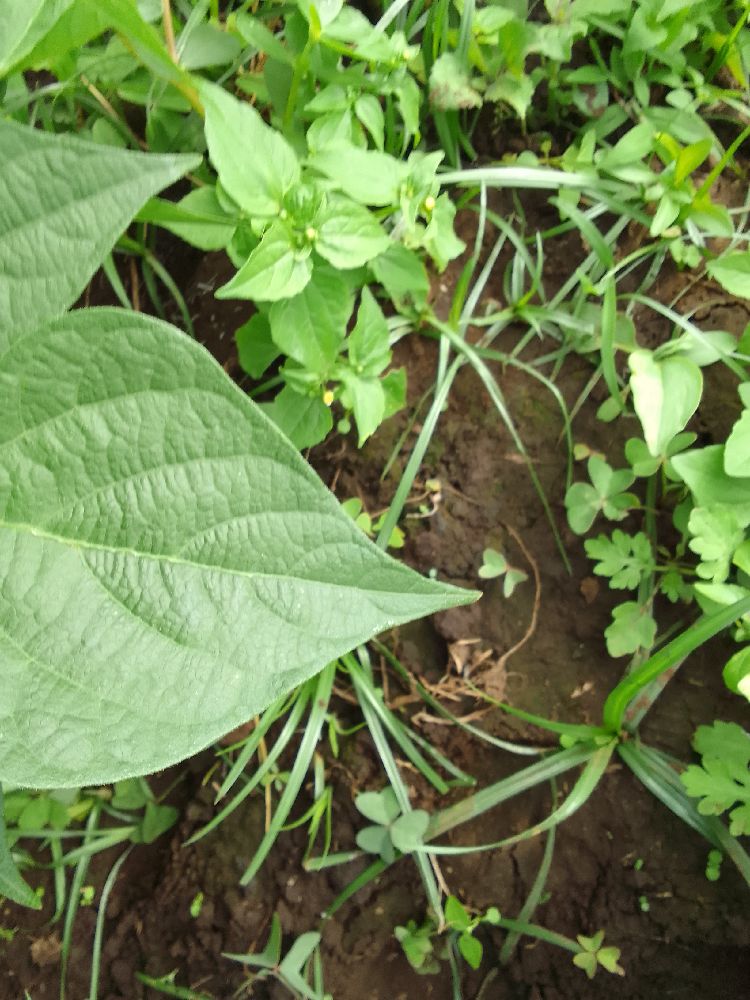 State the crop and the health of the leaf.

common bean, healthy
